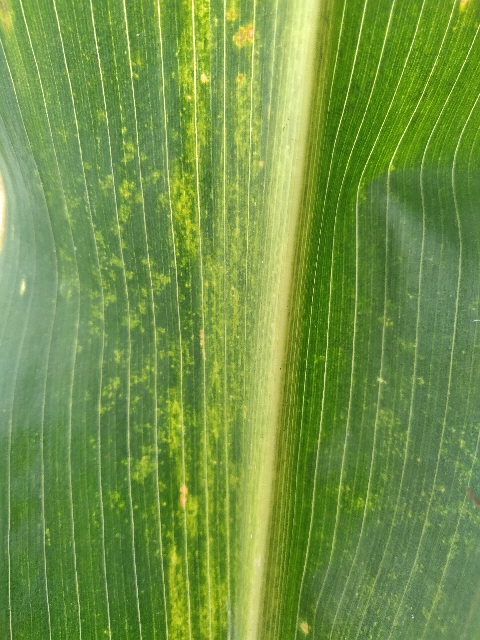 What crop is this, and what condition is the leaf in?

maize, maize lethal necrosis
